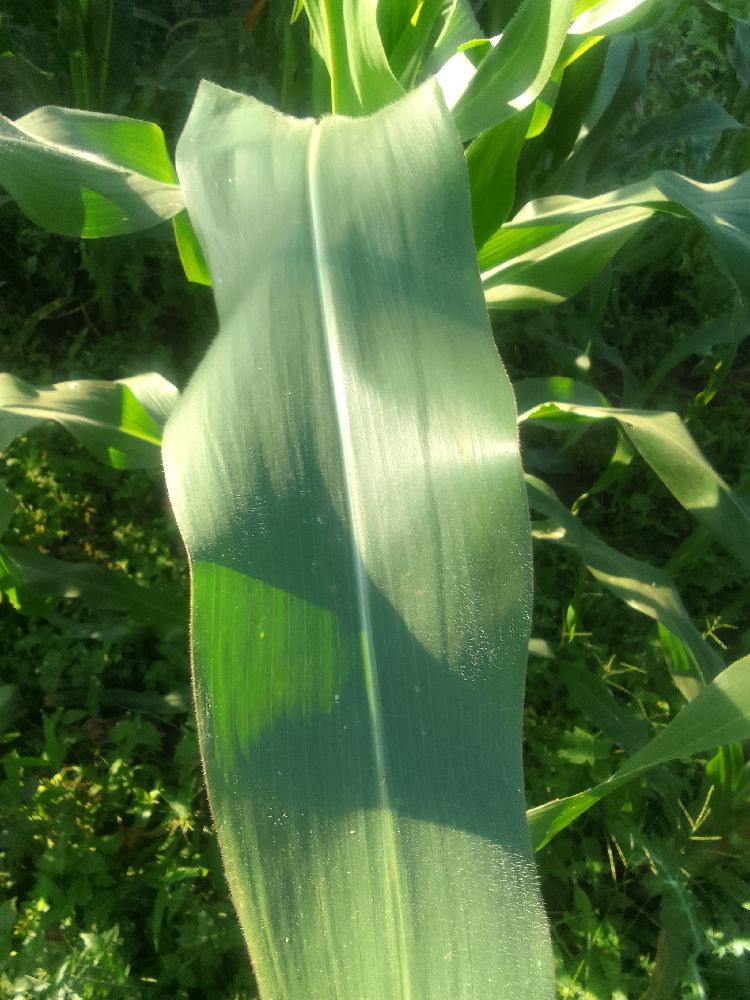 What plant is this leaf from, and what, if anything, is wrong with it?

maize, healthy
